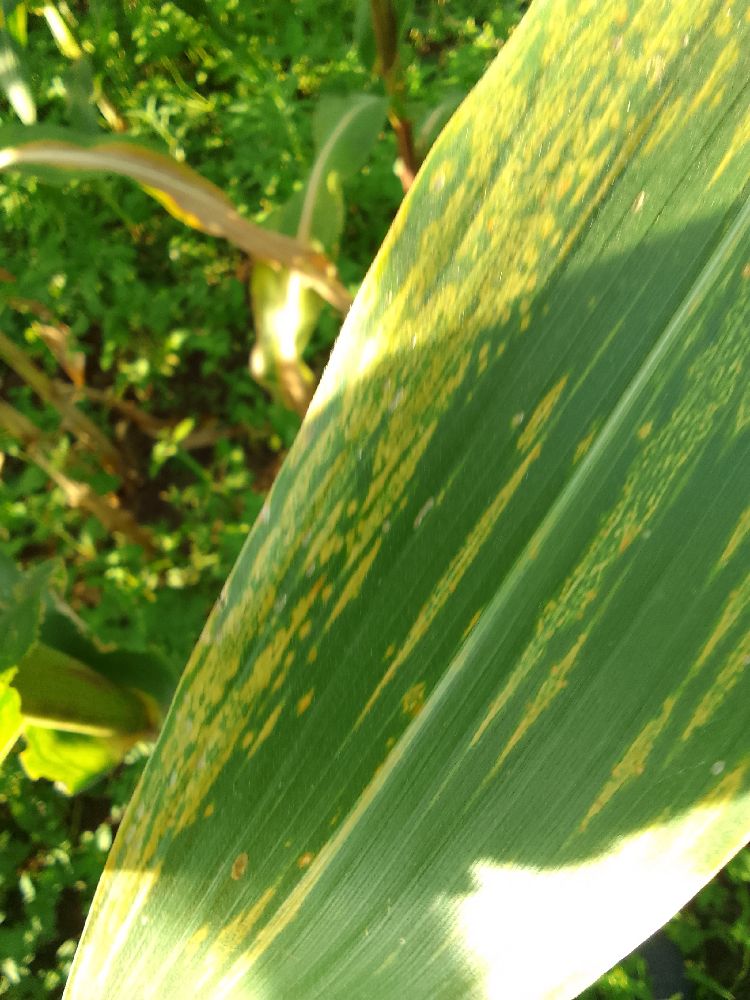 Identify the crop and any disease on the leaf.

maize, maize lethal necrosis
